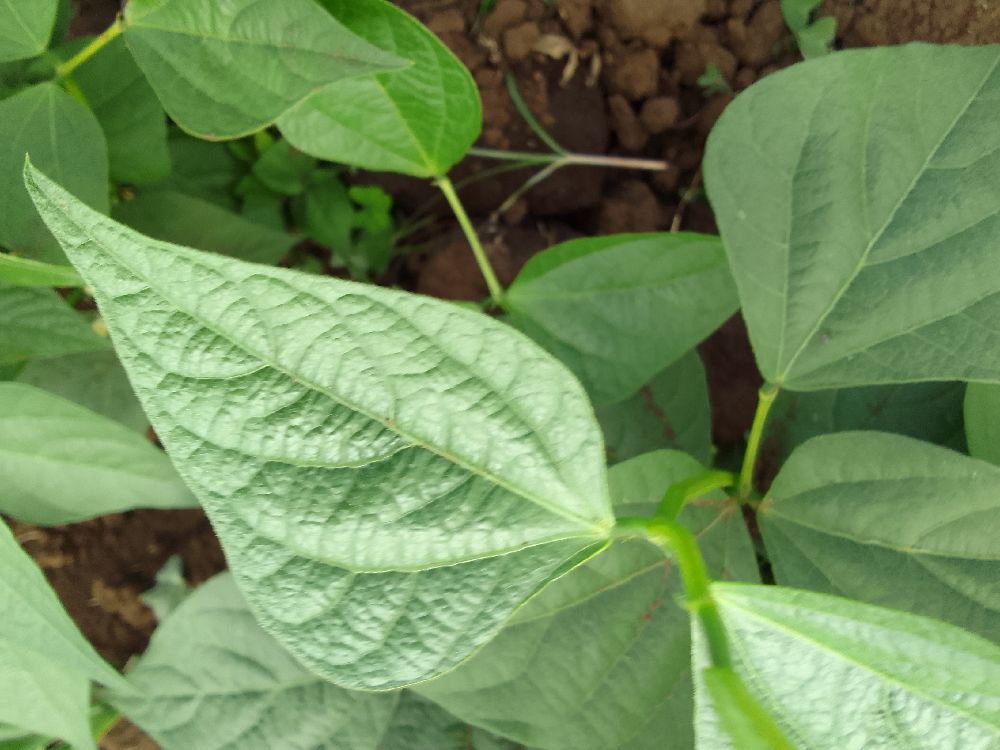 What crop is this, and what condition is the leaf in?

common bean, healthy
